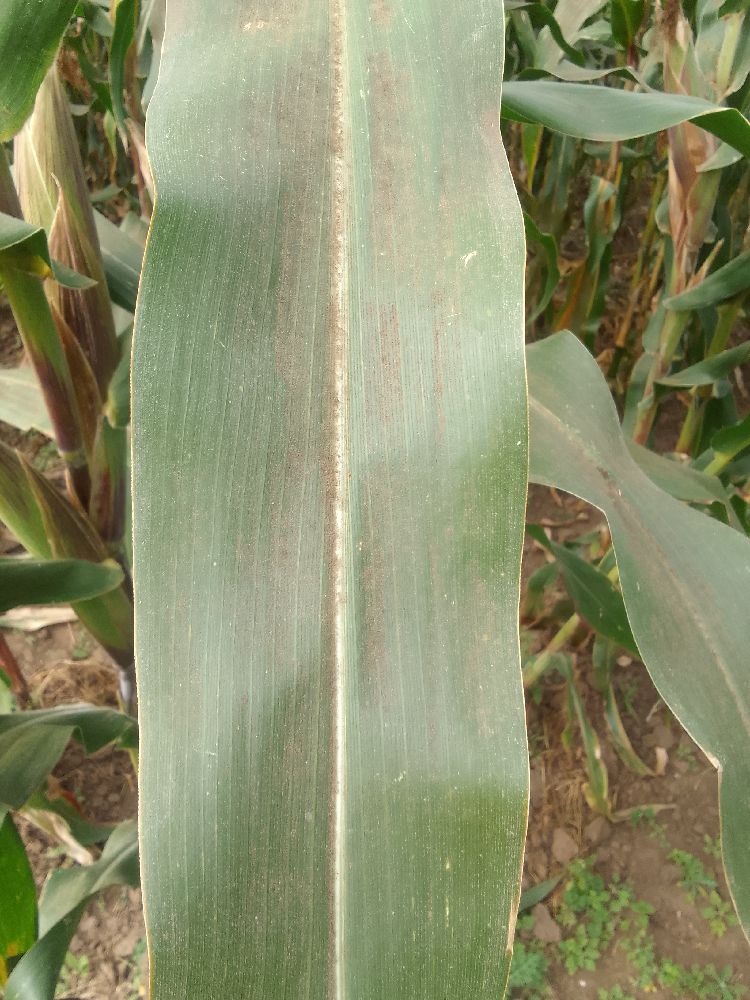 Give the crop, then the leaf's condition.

maize, healthy
